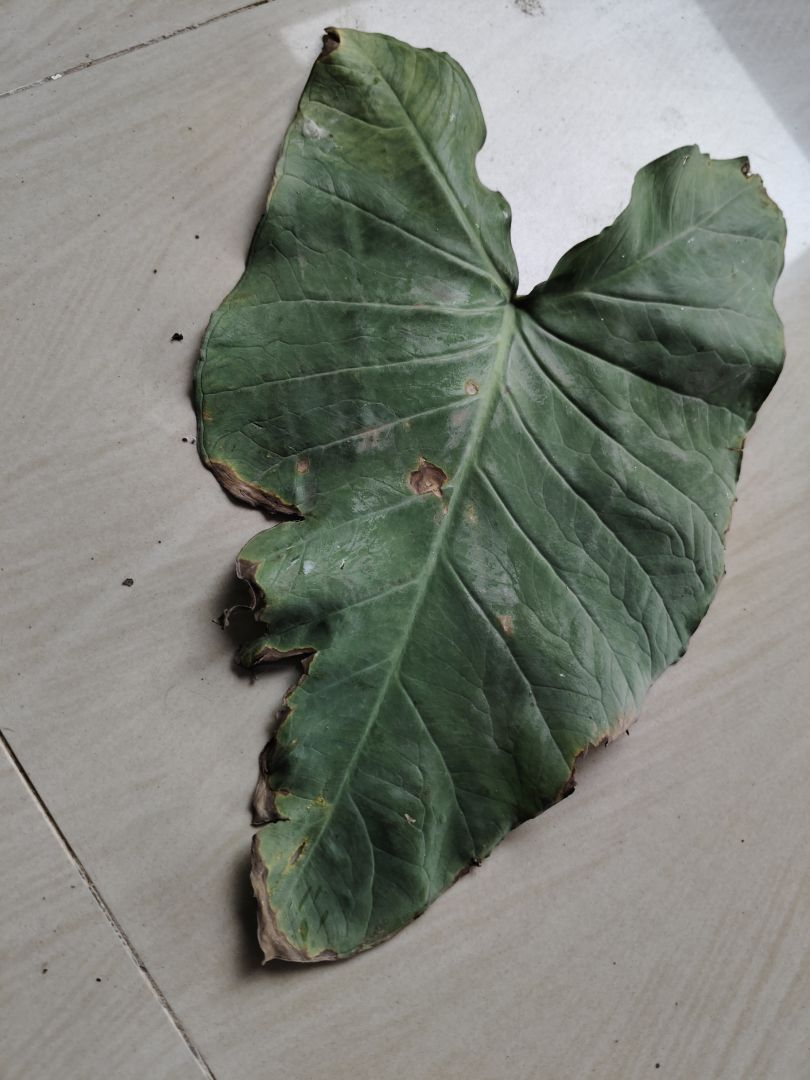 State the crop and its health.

taro, leaf blight
